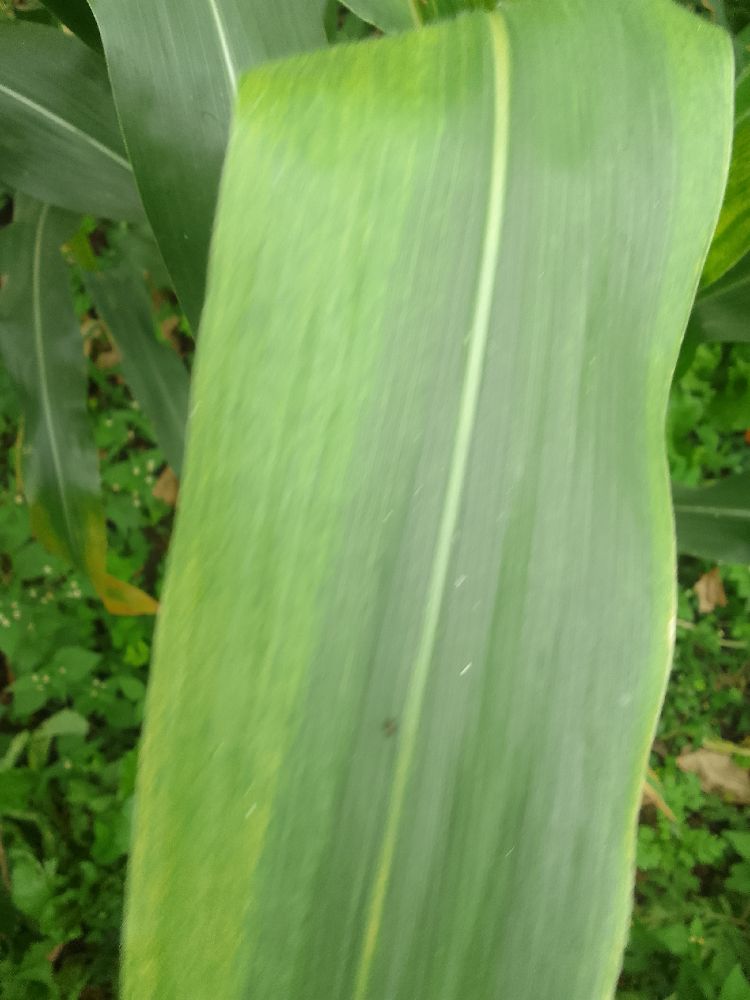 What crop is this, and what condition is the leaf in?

maize, maize lethal necrosis
